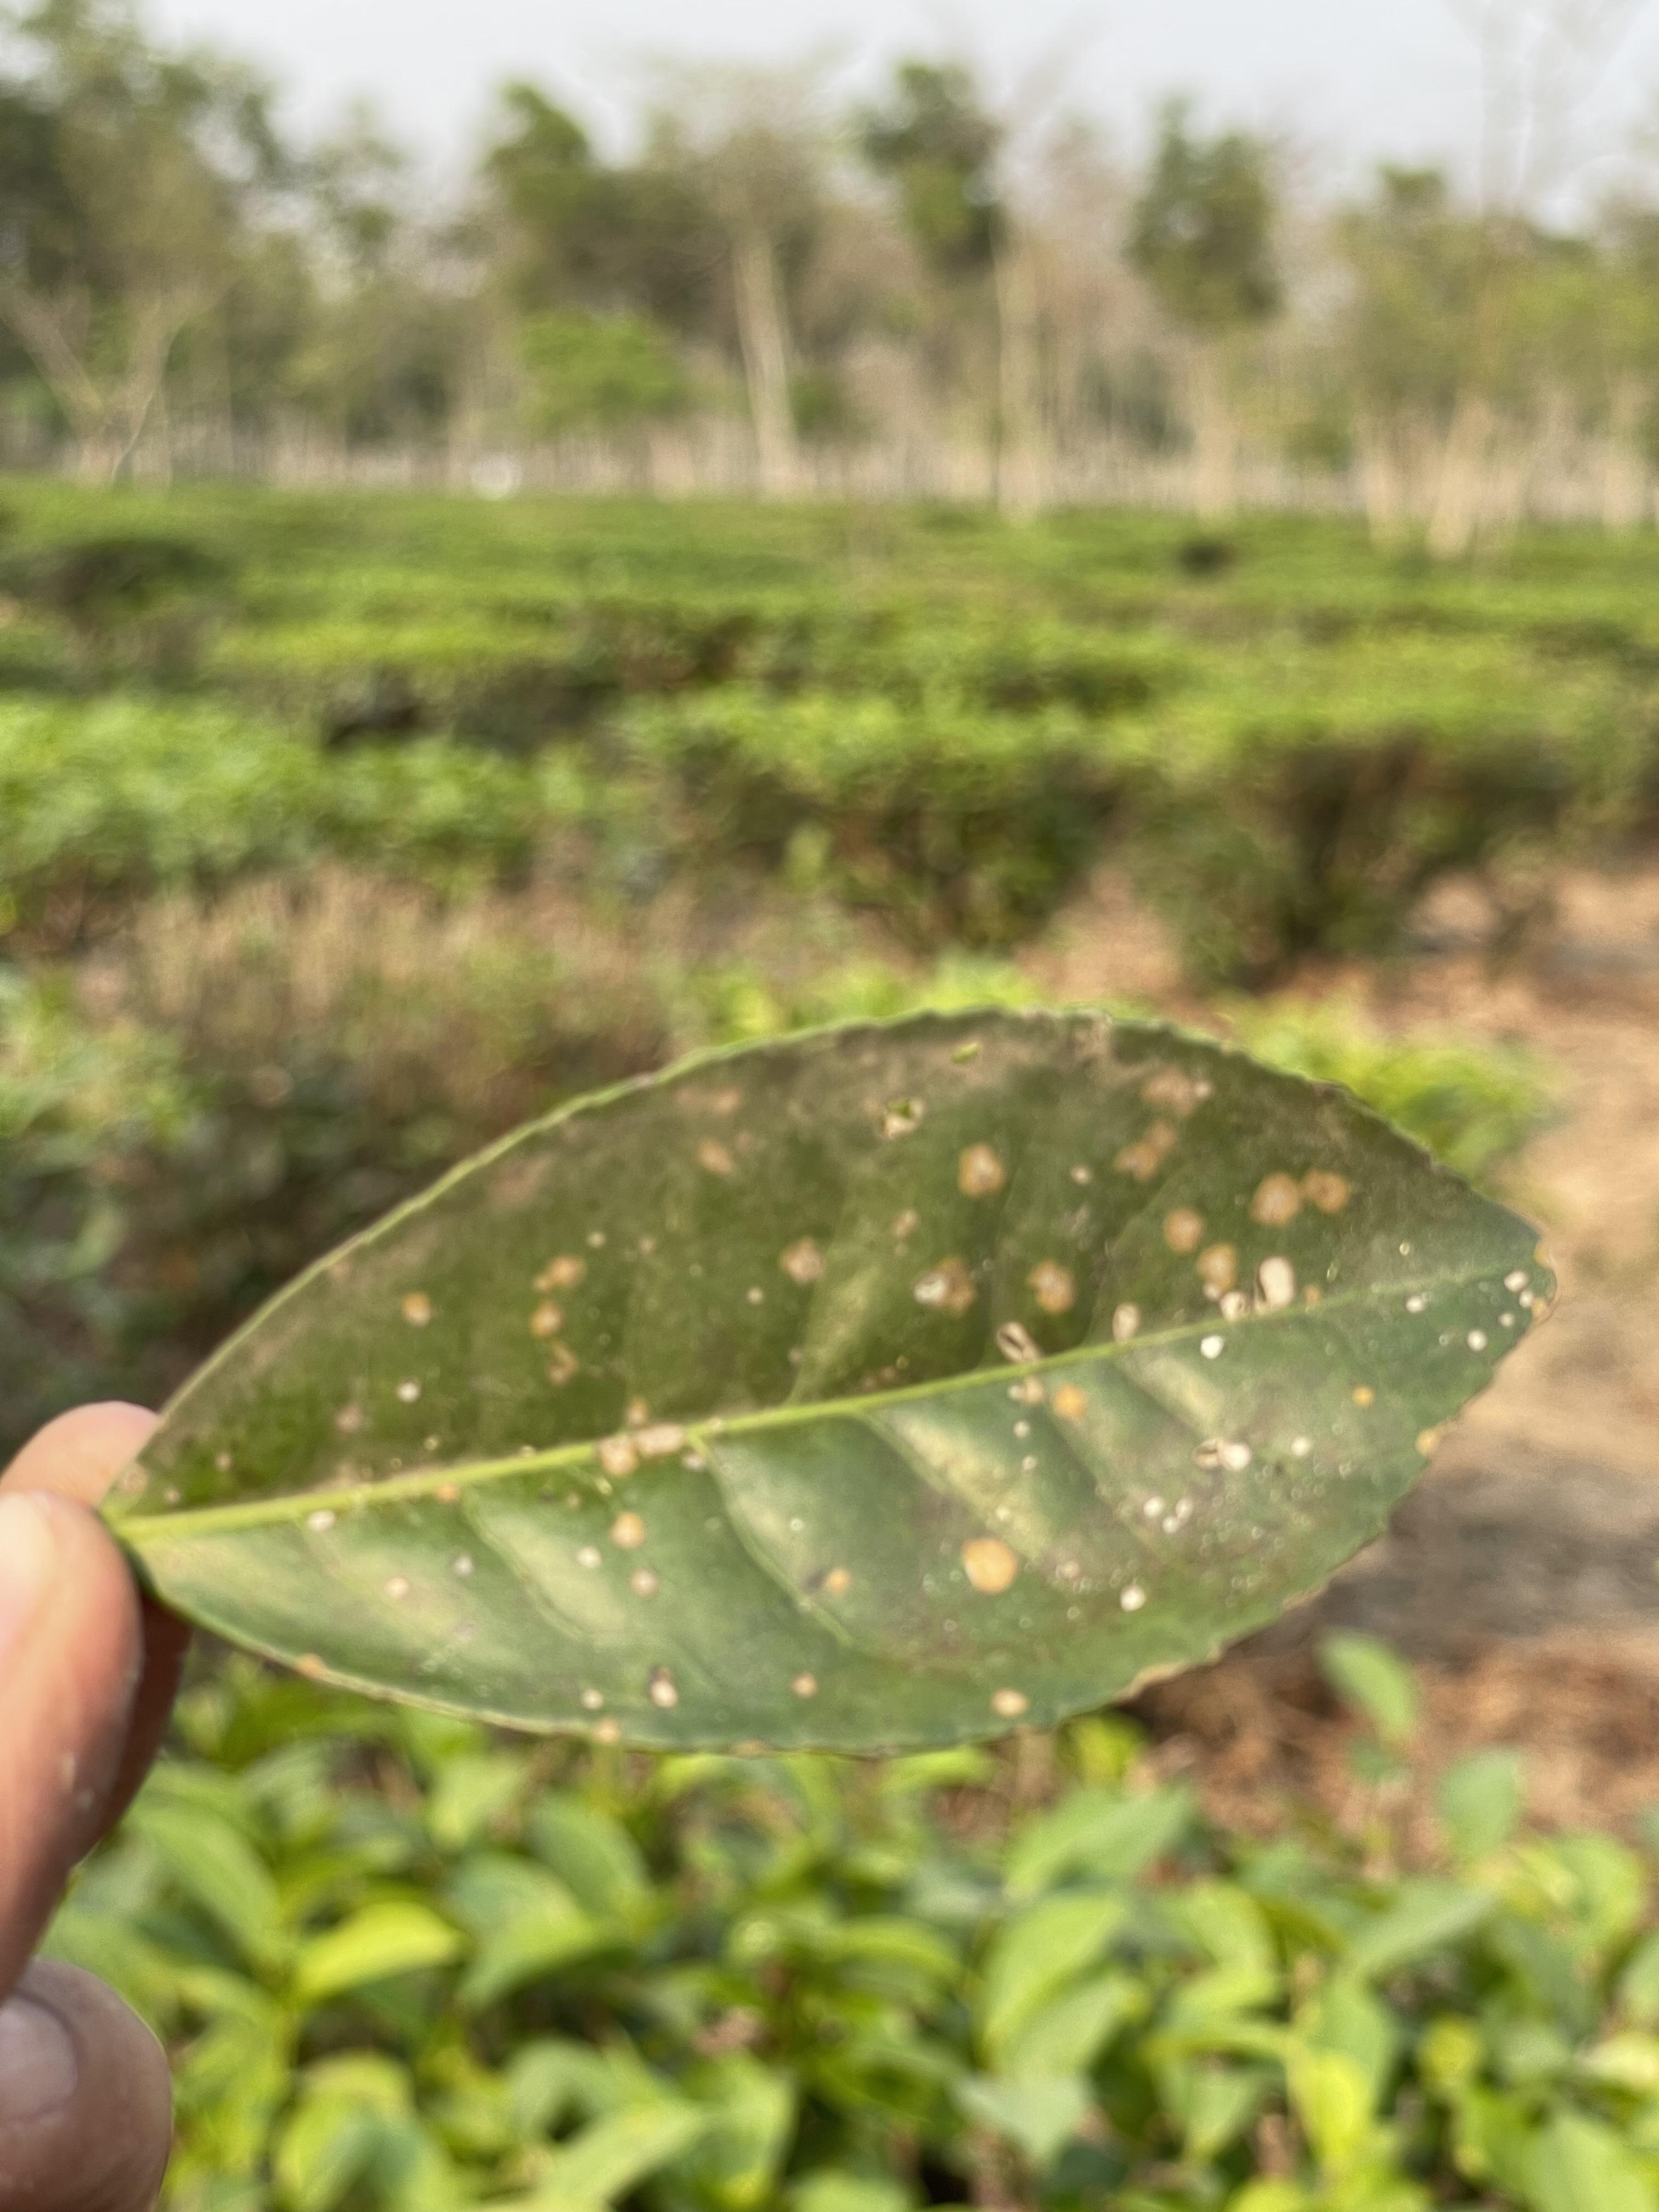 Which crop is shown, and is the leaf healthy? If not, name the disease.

tea, red rust
